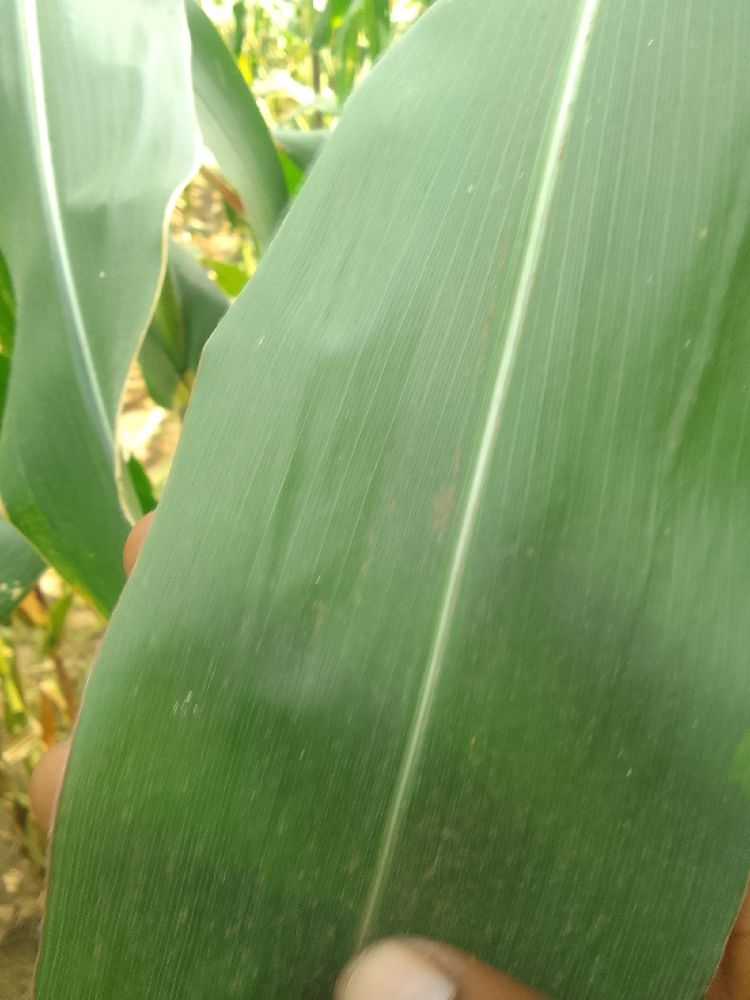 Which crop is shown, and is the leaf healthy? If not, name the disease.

maize, healthy
